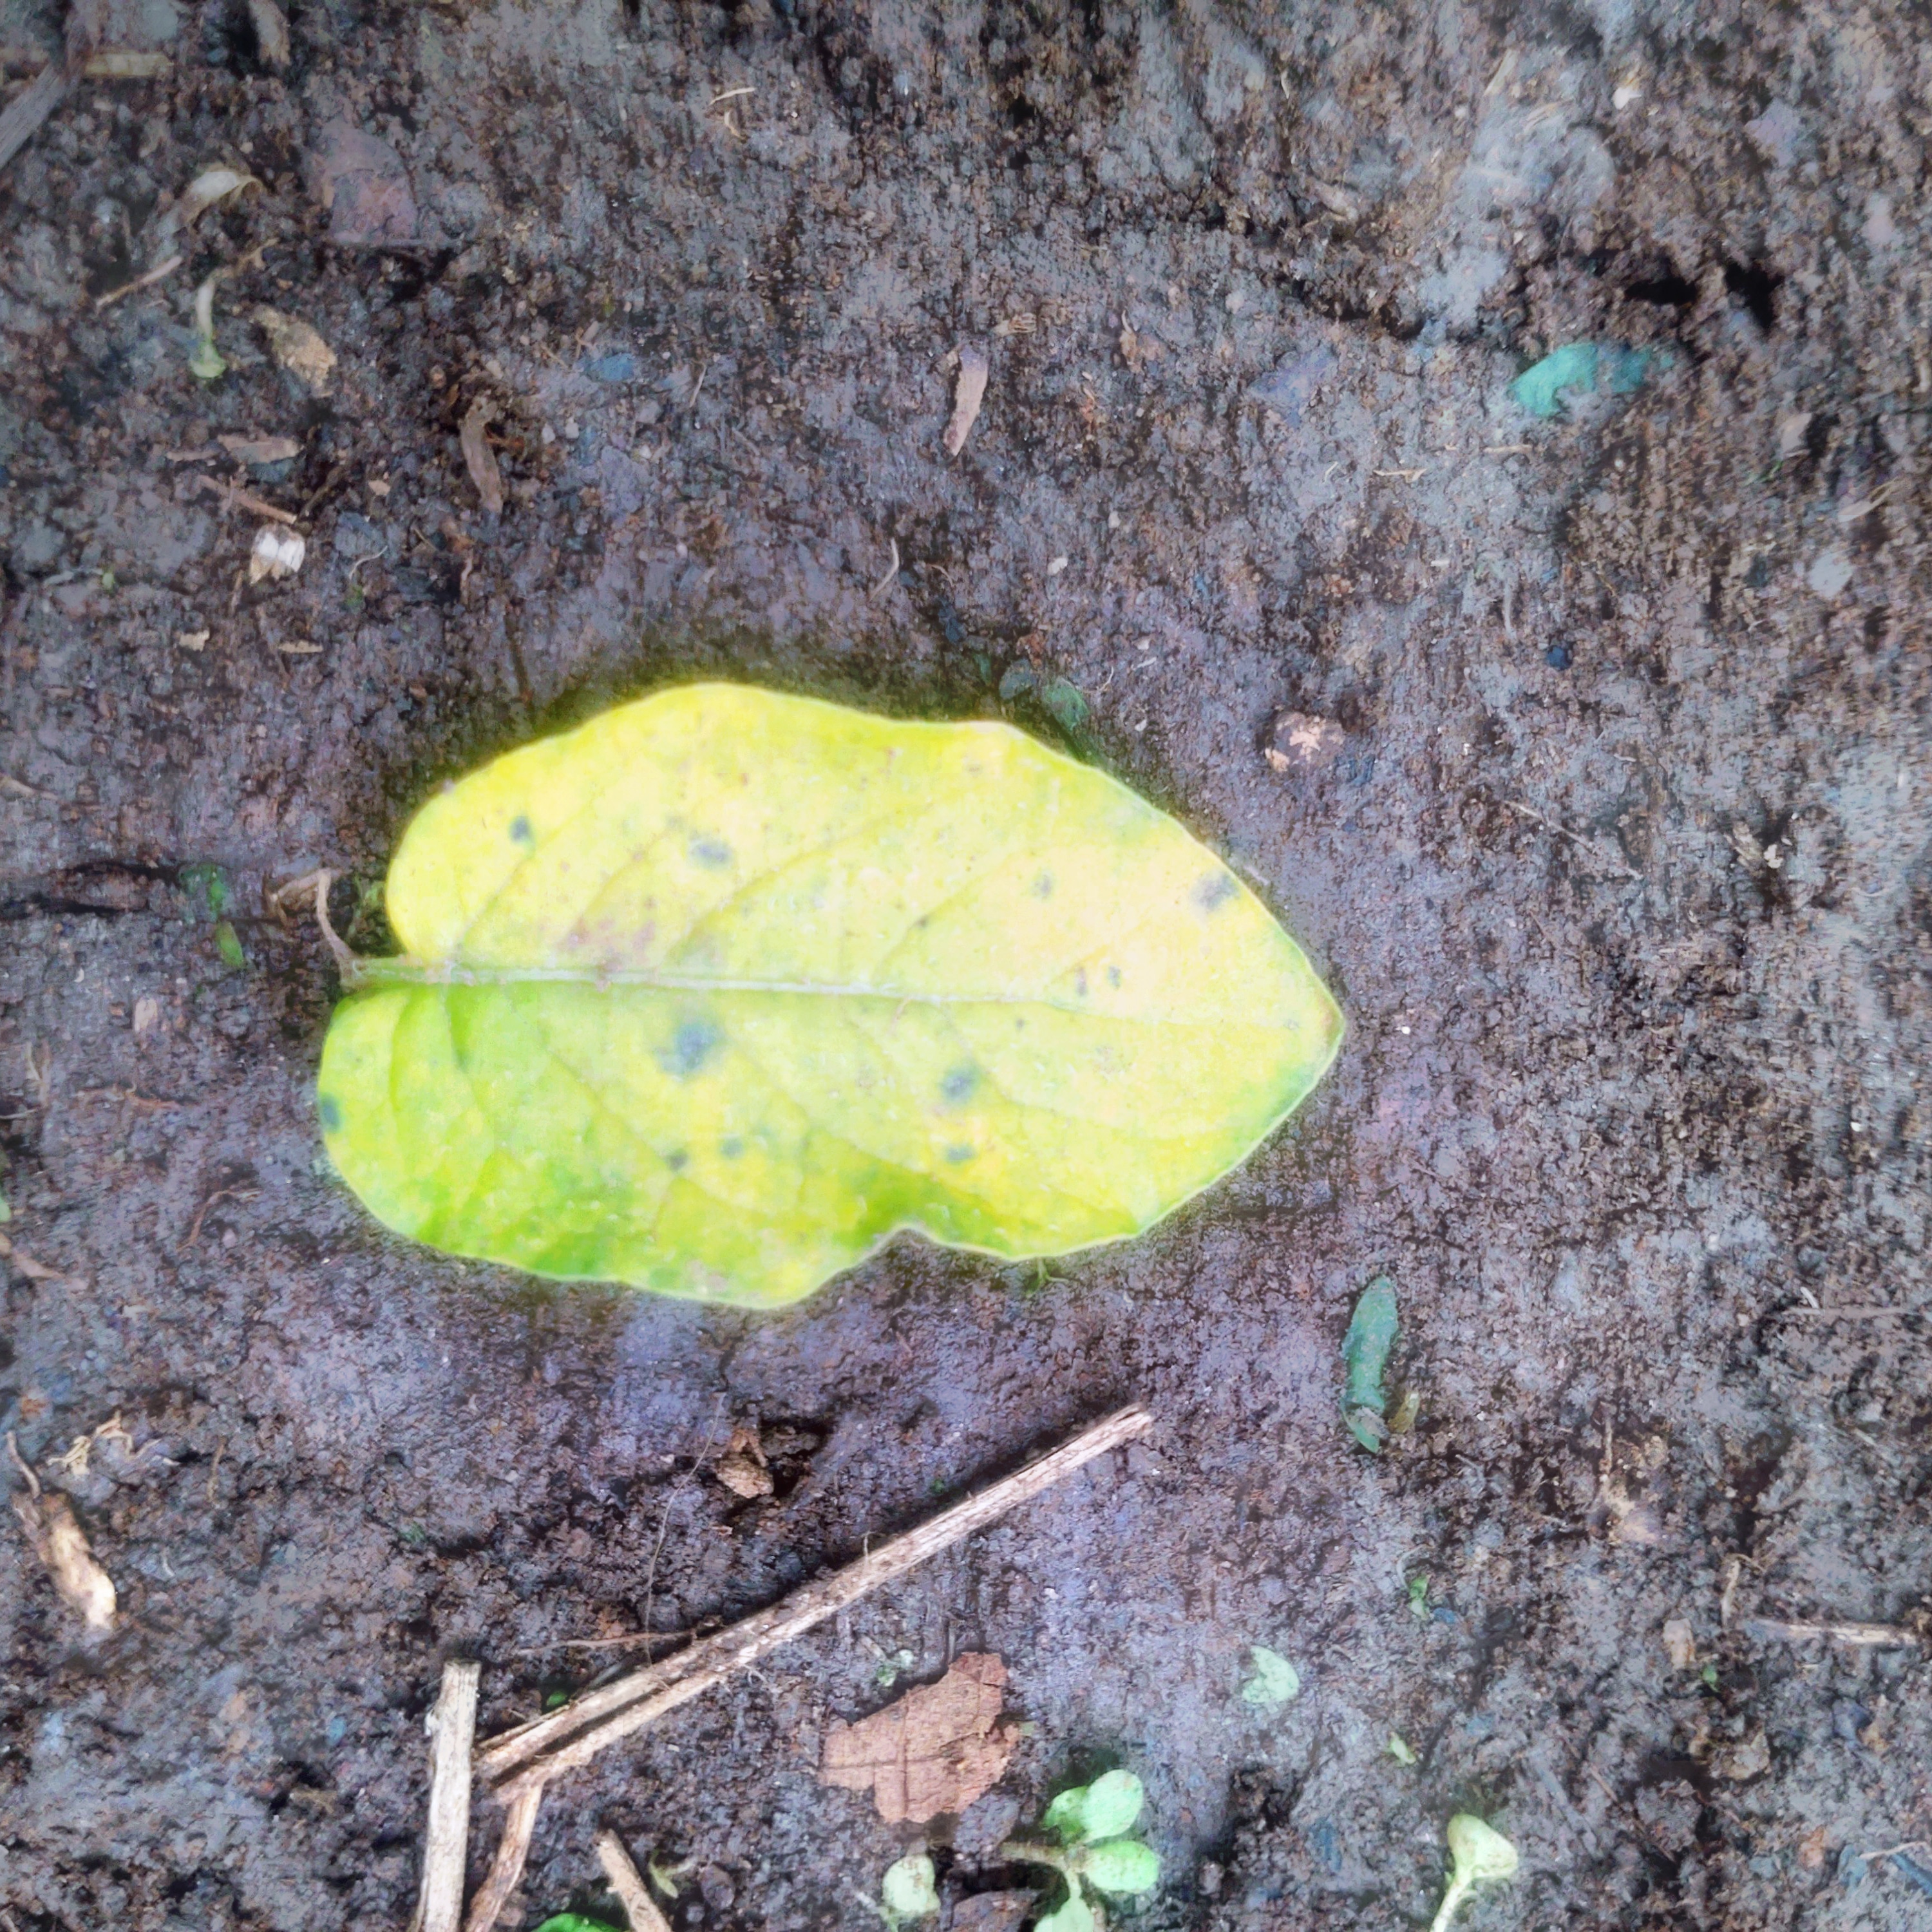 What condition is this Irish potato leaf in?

late blight
